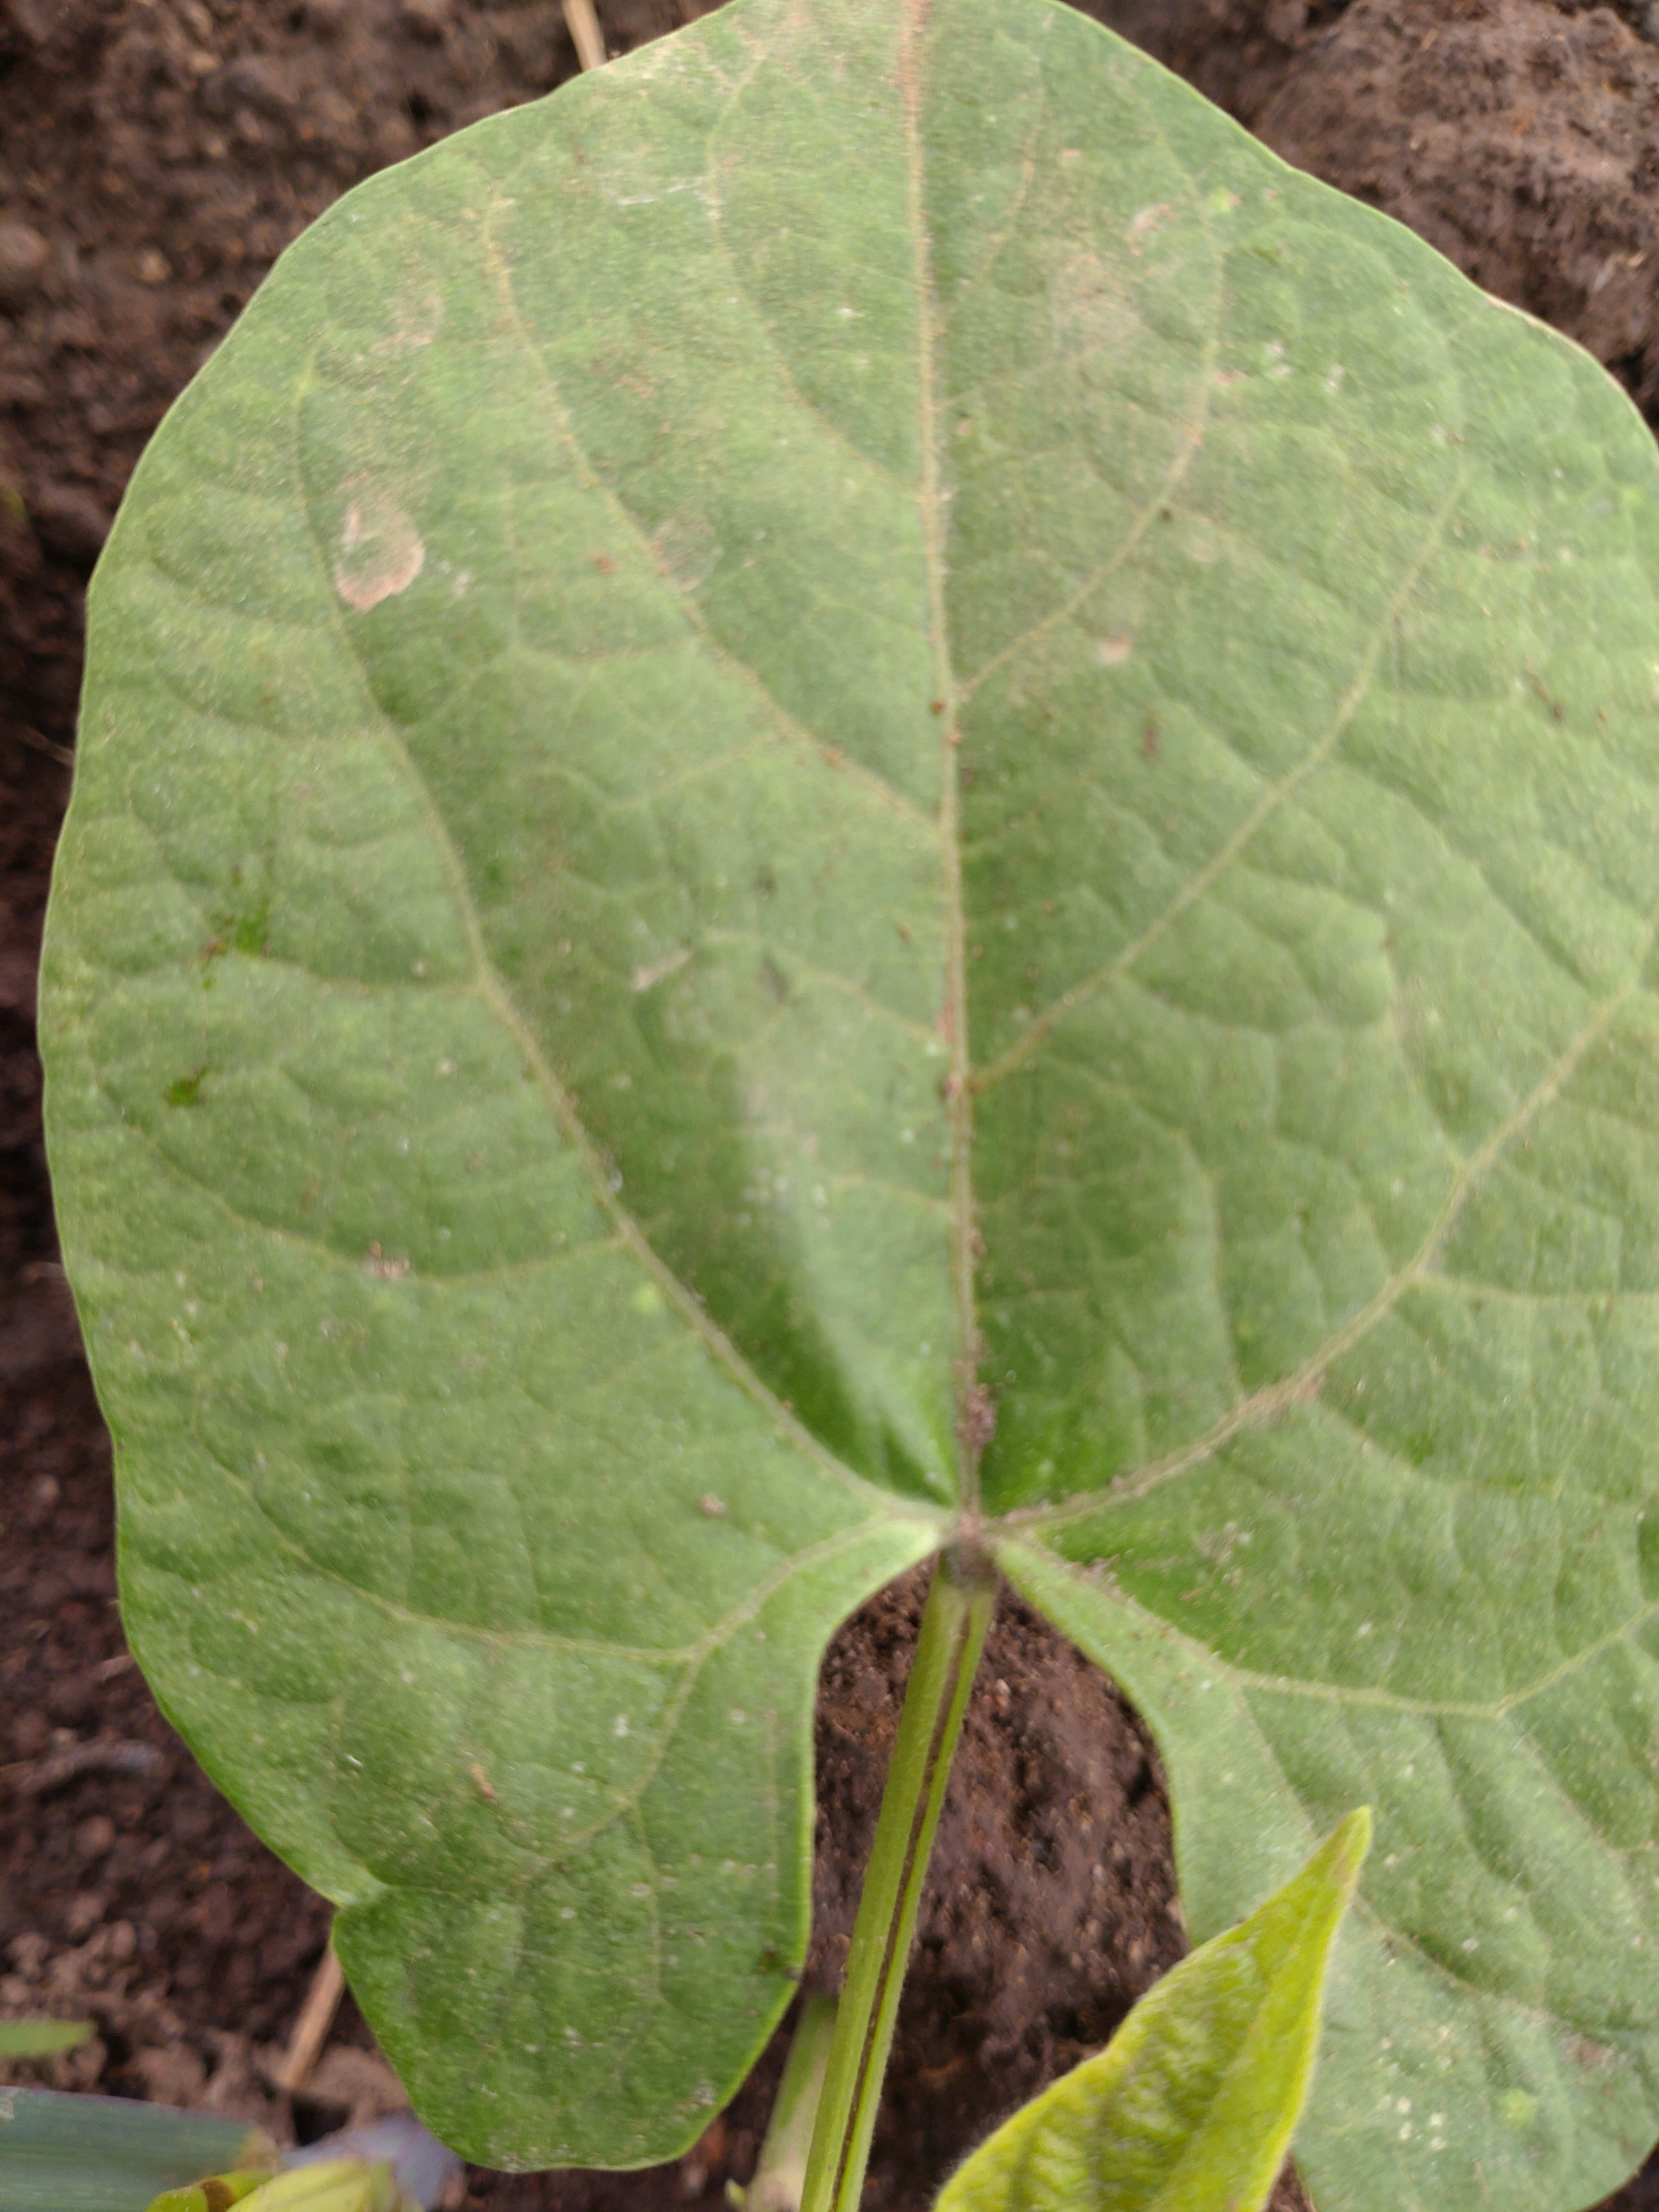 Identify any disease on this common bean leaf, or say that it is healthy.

healthy
